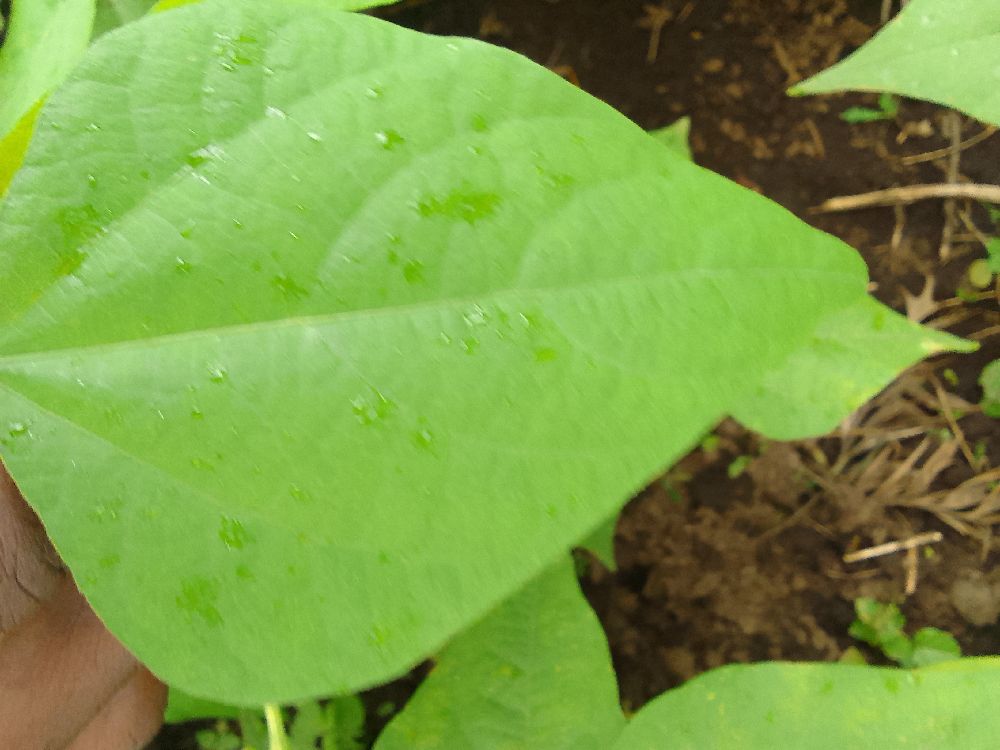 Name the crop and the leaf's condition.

common bean, healthy
